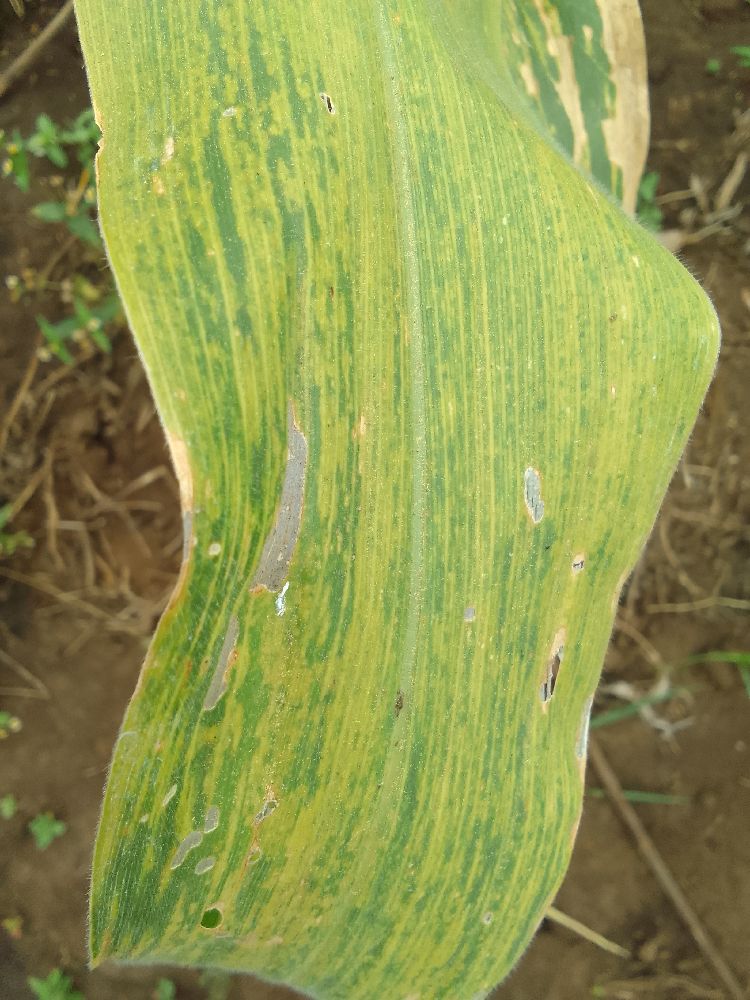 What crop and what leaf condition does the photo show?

maize, maize lethal necrosis
